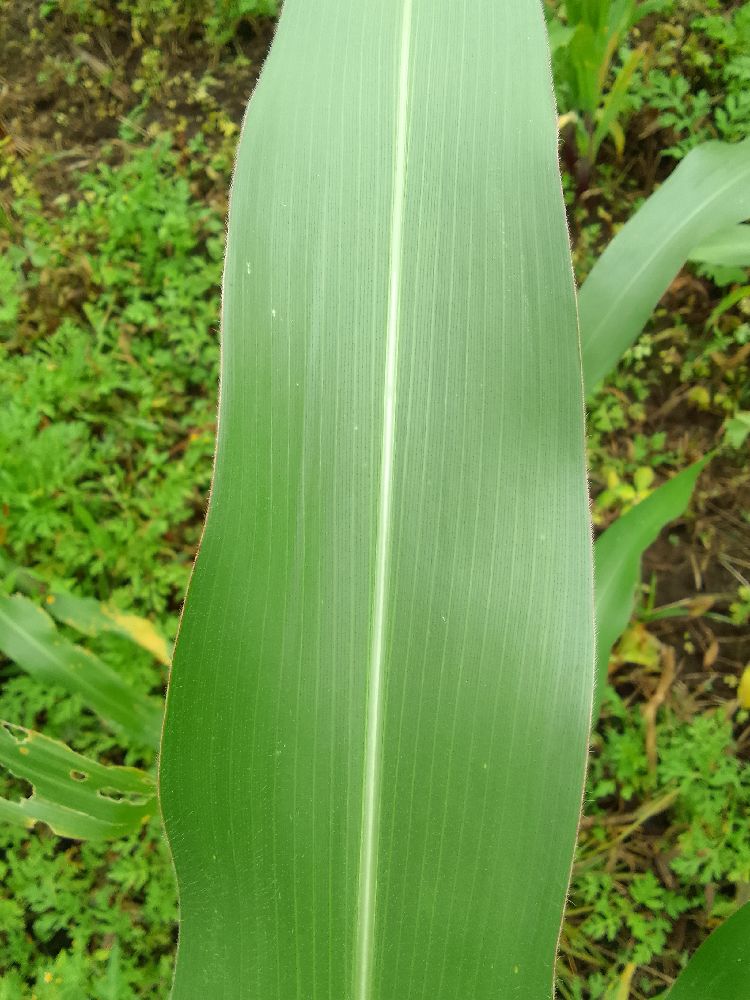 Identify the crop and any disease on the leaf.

maize, healthy
